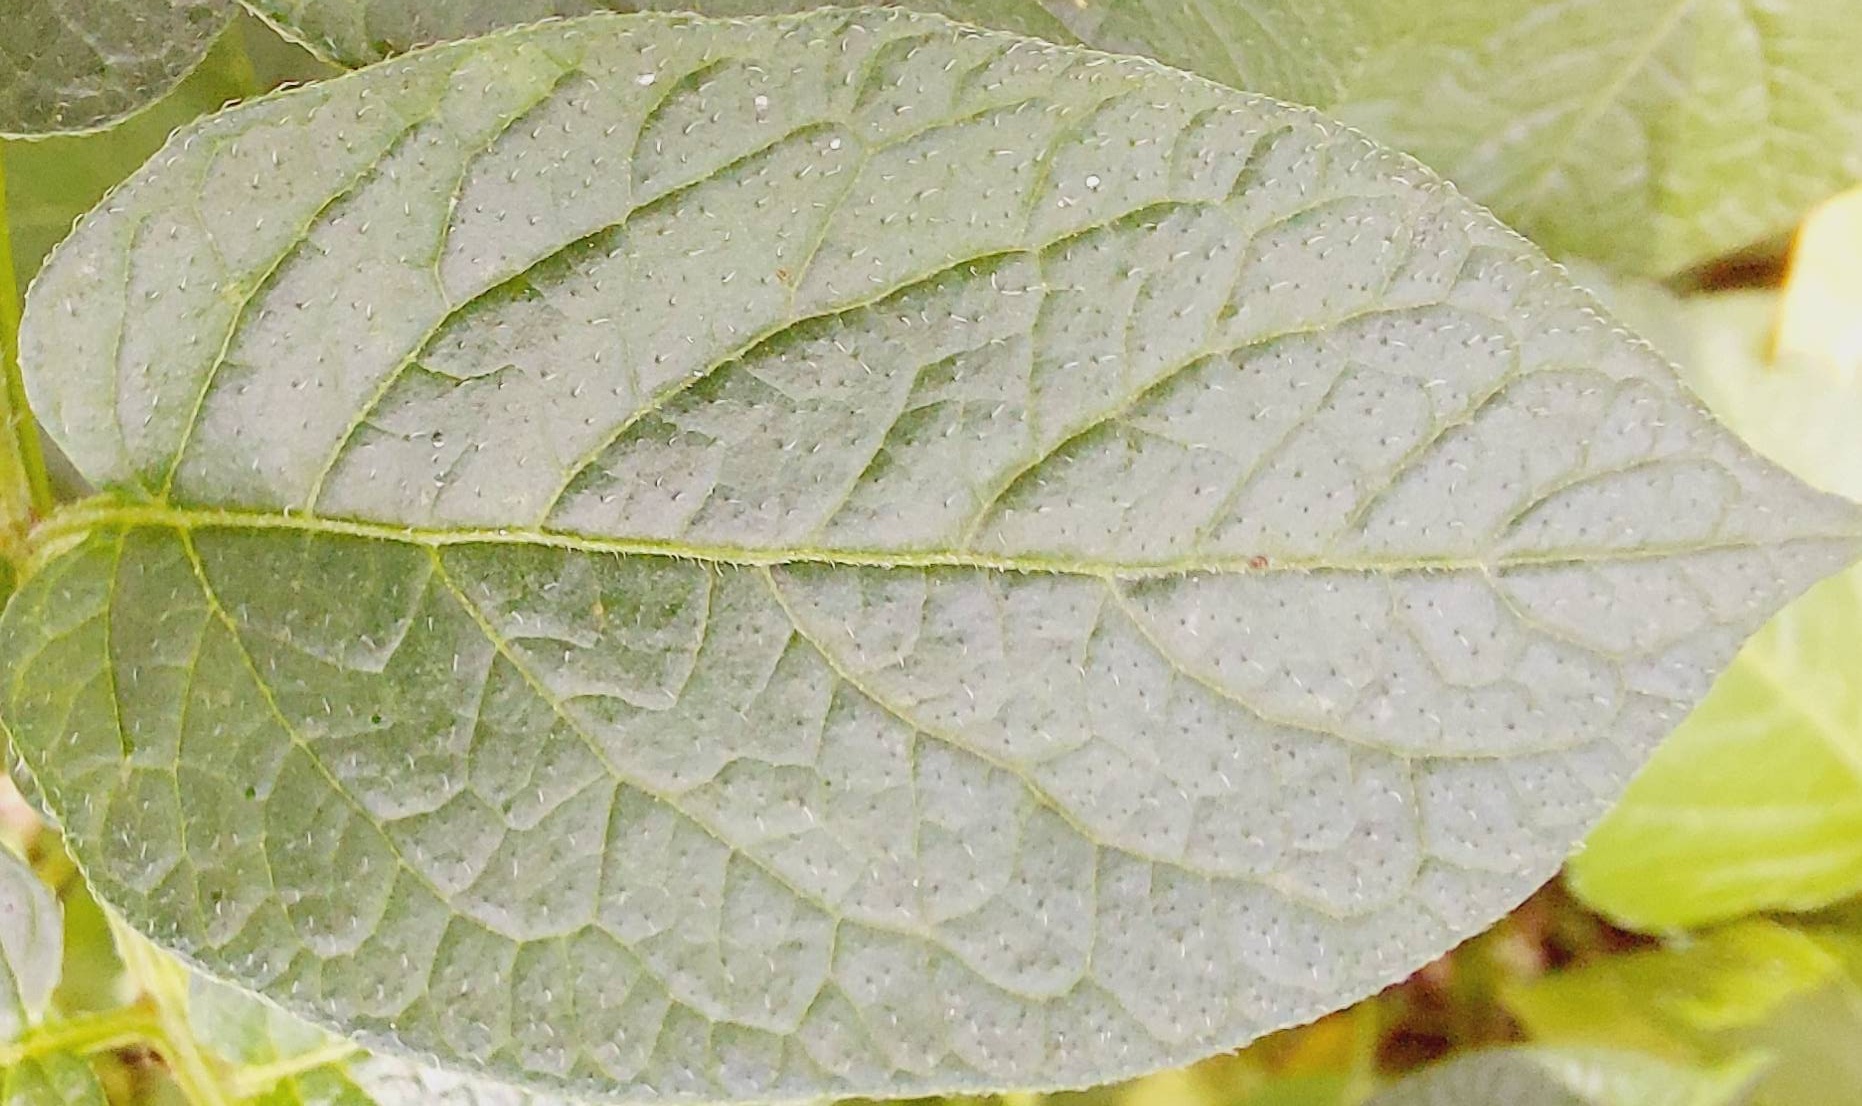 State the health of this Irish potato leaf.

healthy
